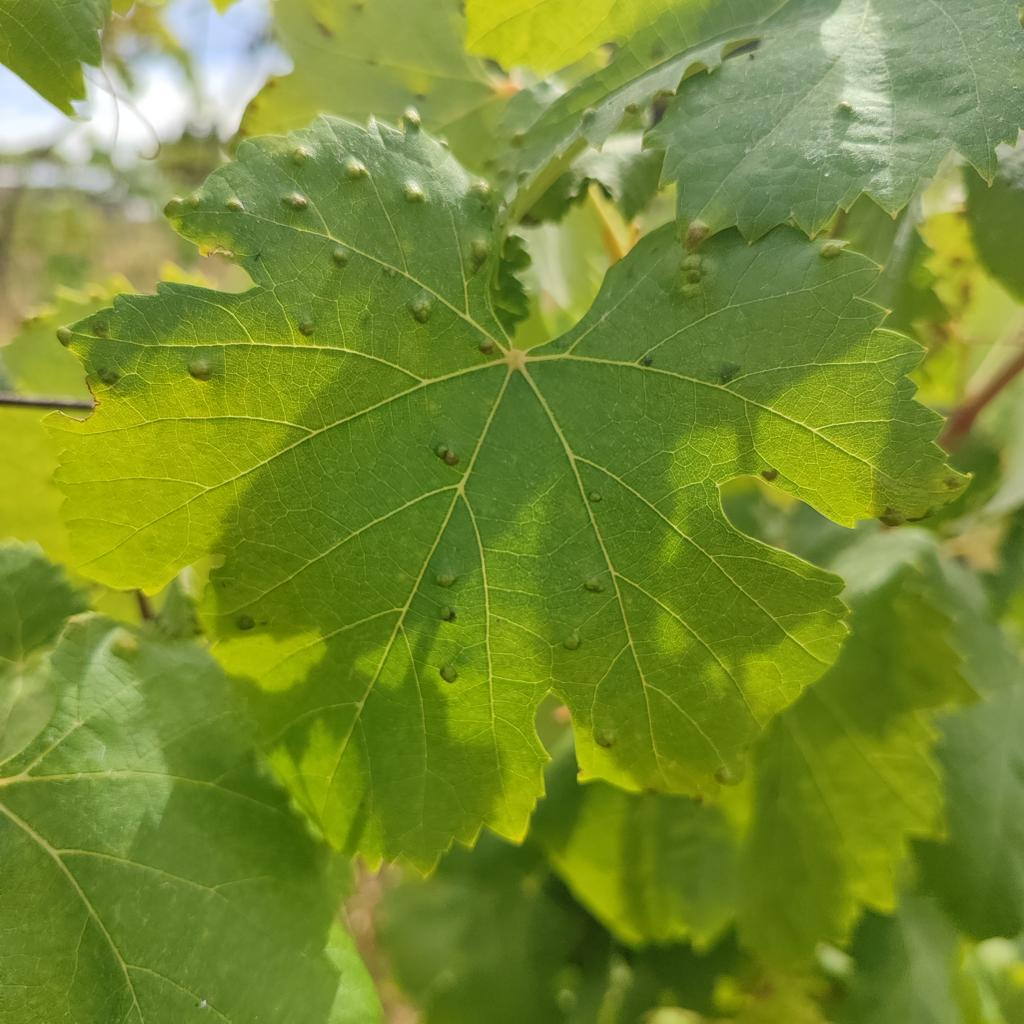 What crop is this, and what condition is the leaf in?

grapevine, erineum mite
